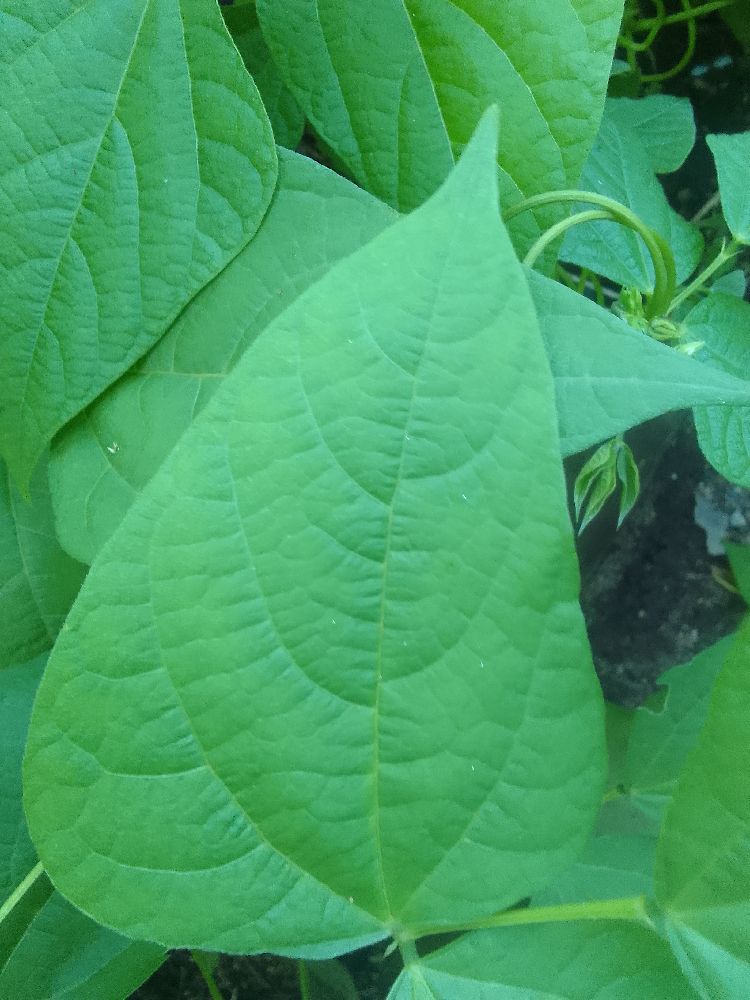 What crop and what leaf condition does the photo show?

common bean, healthy
